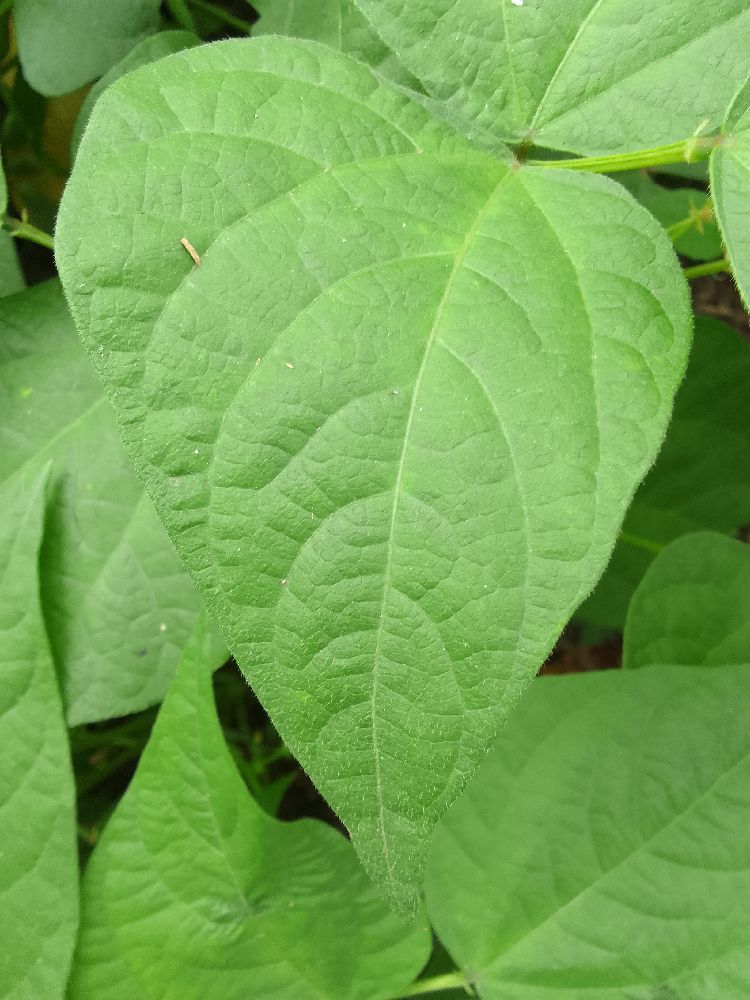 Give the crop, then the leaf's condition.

common bean, healthy
